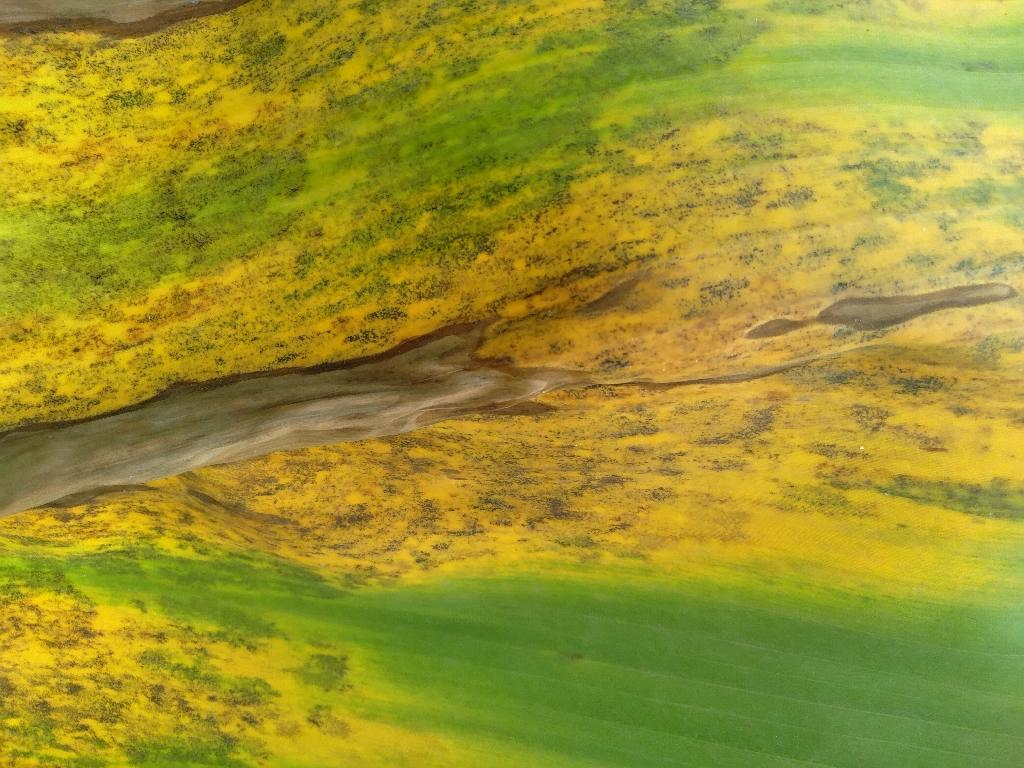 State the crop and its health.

banana, black sigatoka
